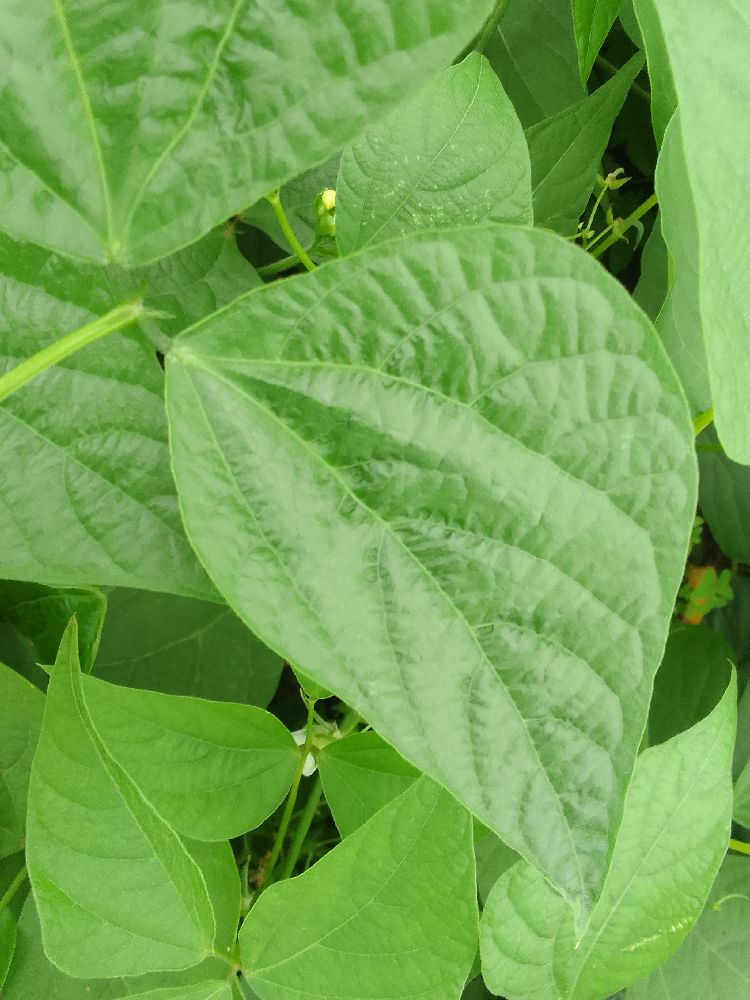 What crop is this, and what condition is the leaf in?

common bean, healthy
